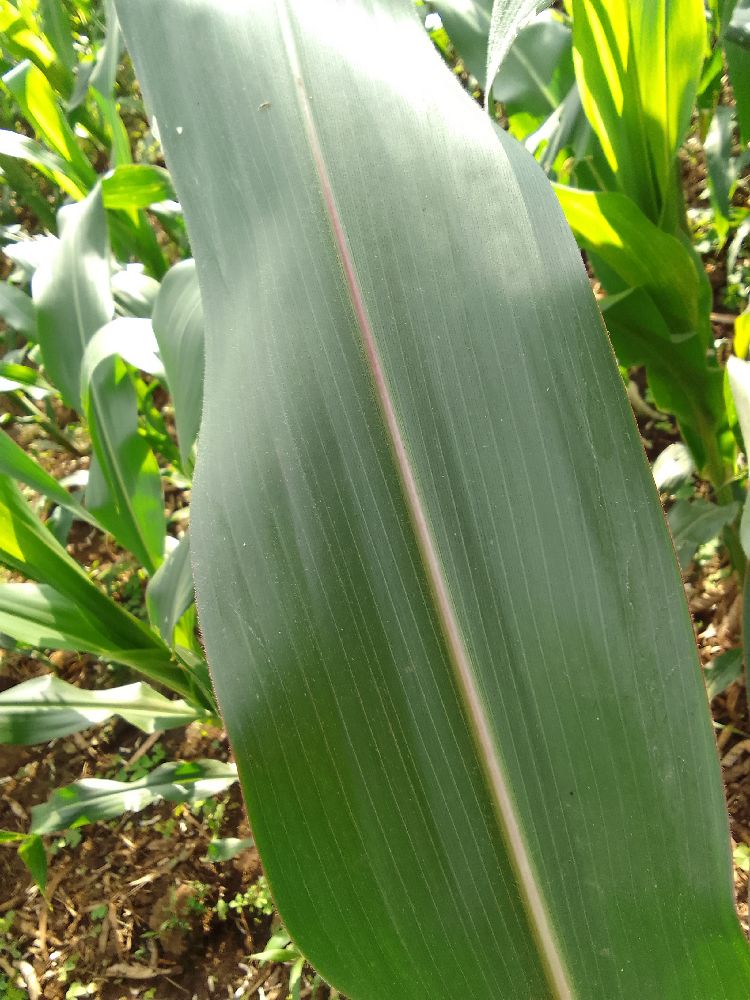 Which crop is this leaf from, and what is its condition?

maize, healthy
